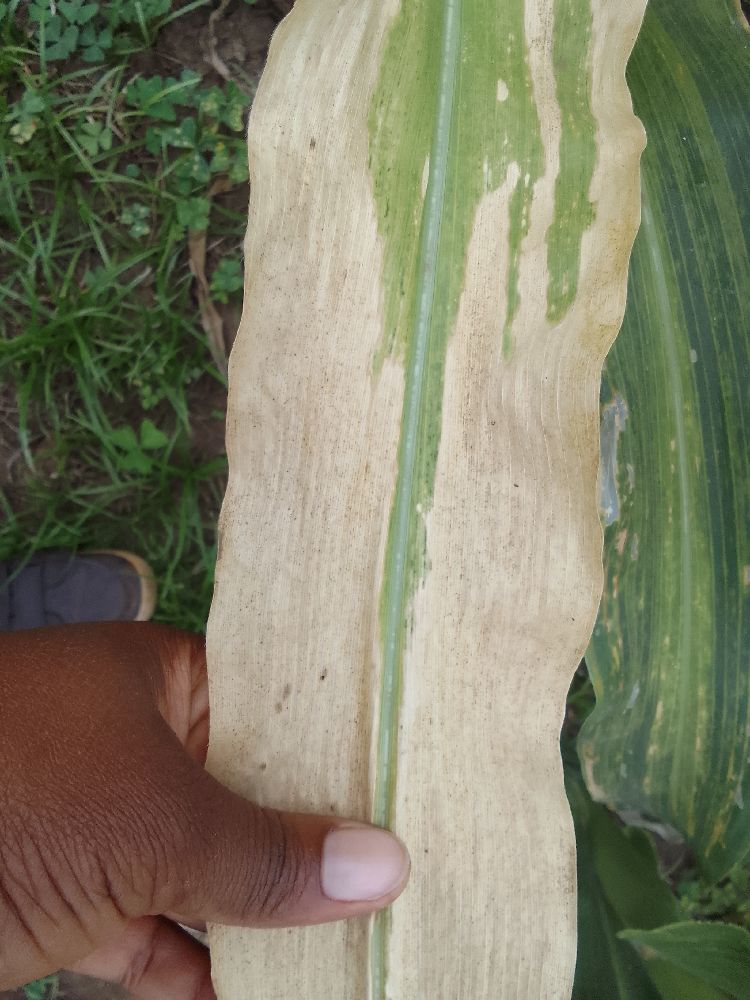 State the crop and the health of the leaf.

maize, maize lethal necrosis
